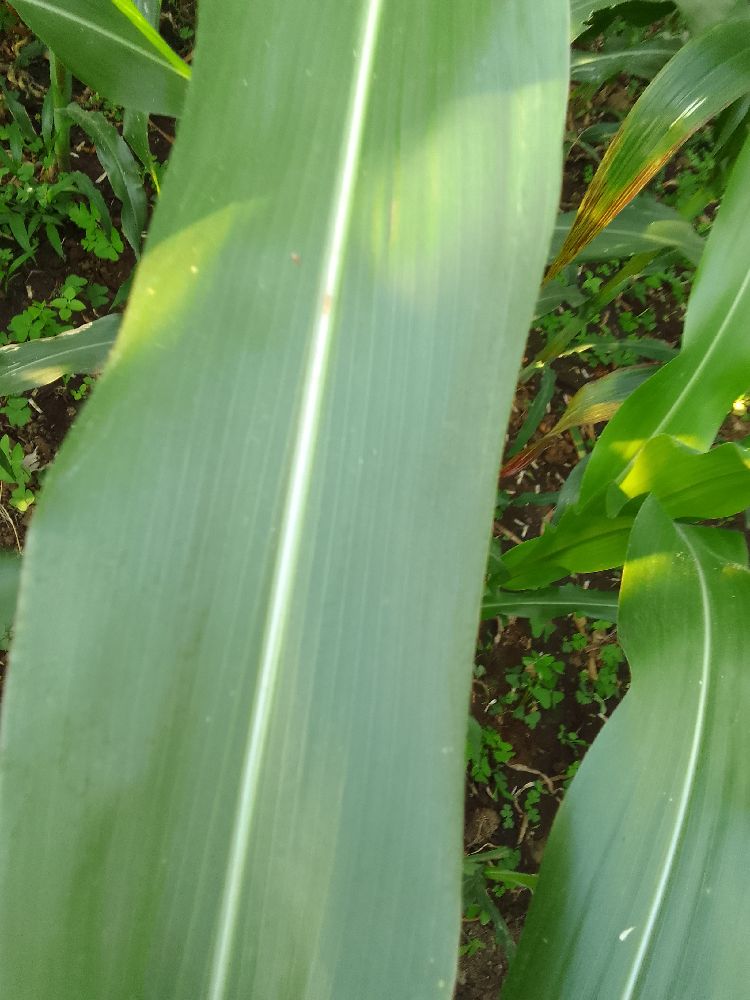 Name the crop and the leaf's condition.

maize, healthy
